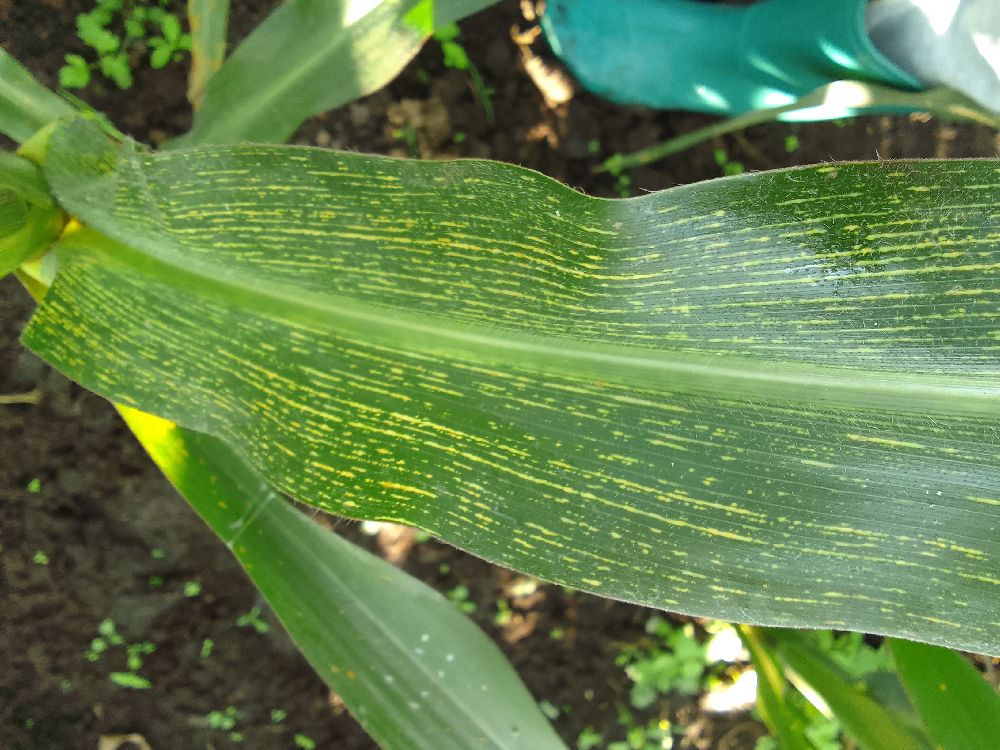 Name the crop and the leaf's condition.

maize, maize streak virus
